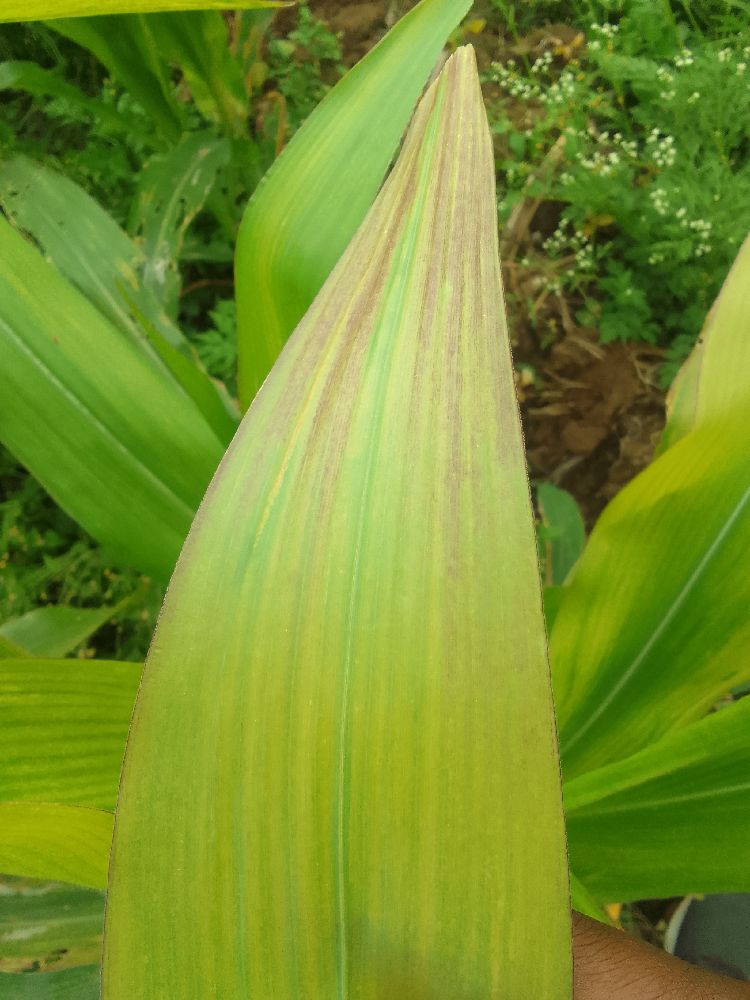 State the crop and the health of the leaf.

maize, maize lethal necrosis
